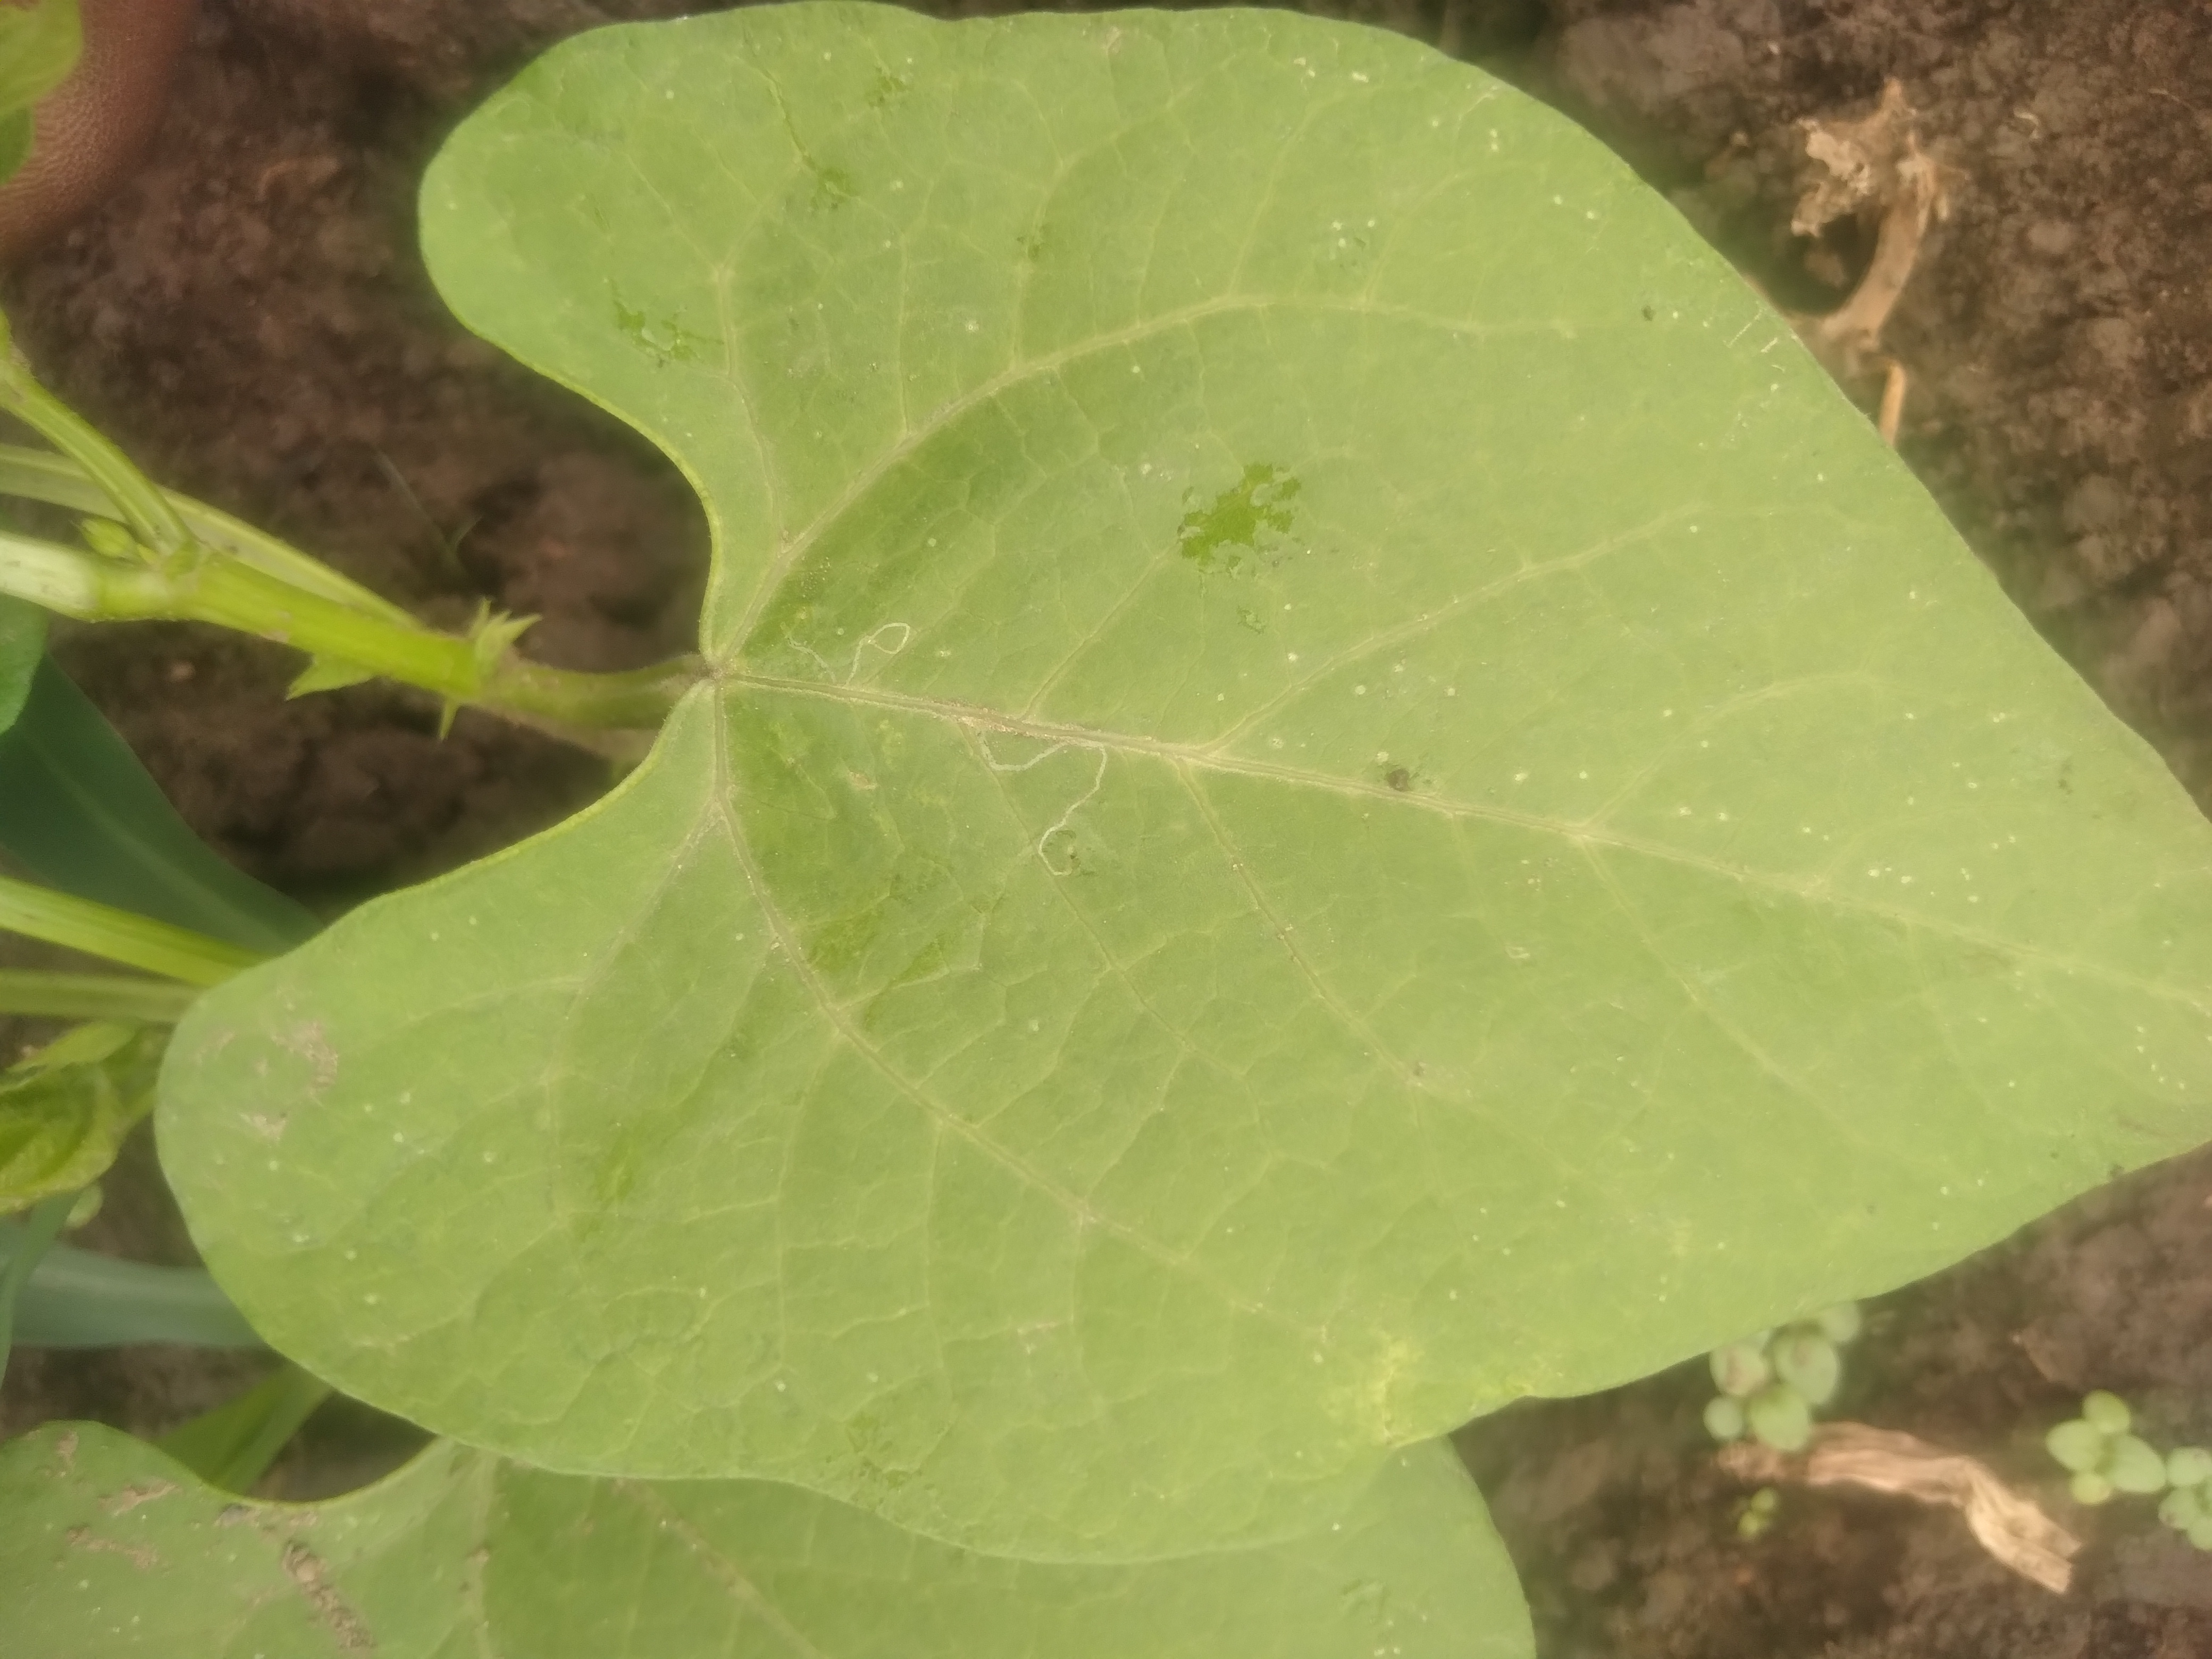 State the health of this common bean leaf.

healthy
